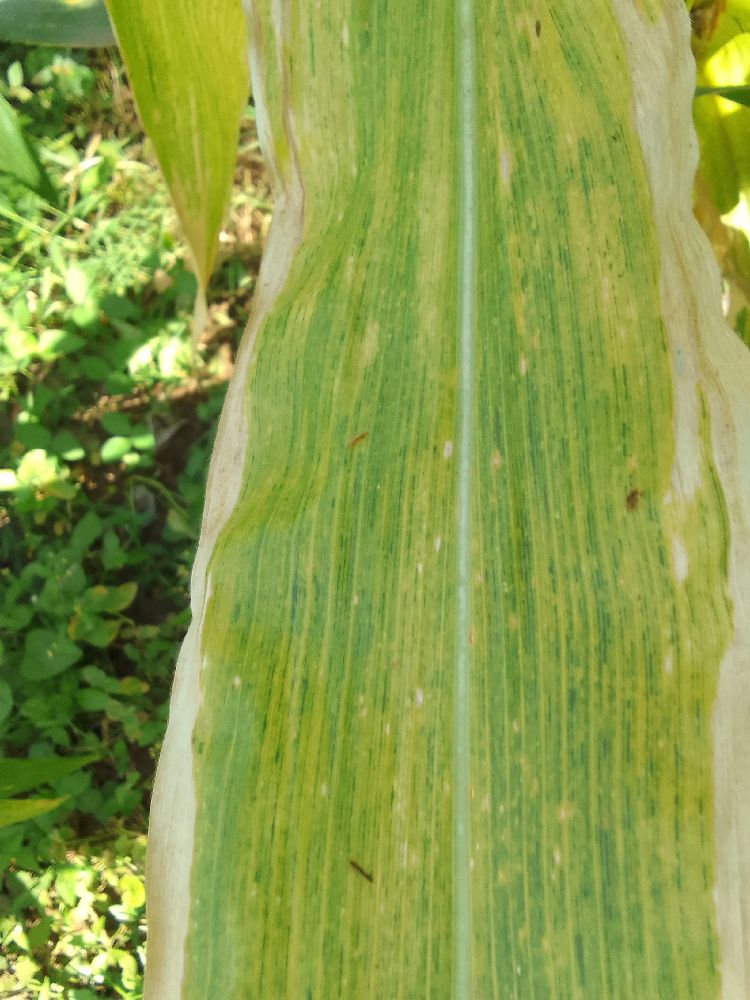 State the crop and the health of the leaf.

maize, maize lethal necrosis
